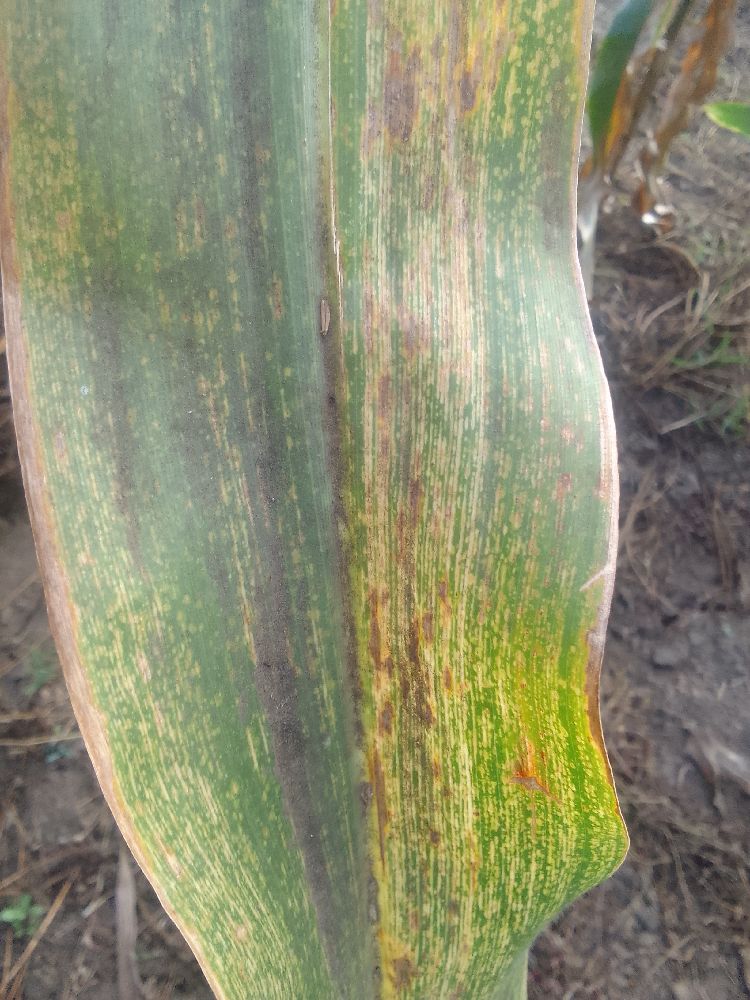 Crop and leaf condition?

maize, maize streak virus
